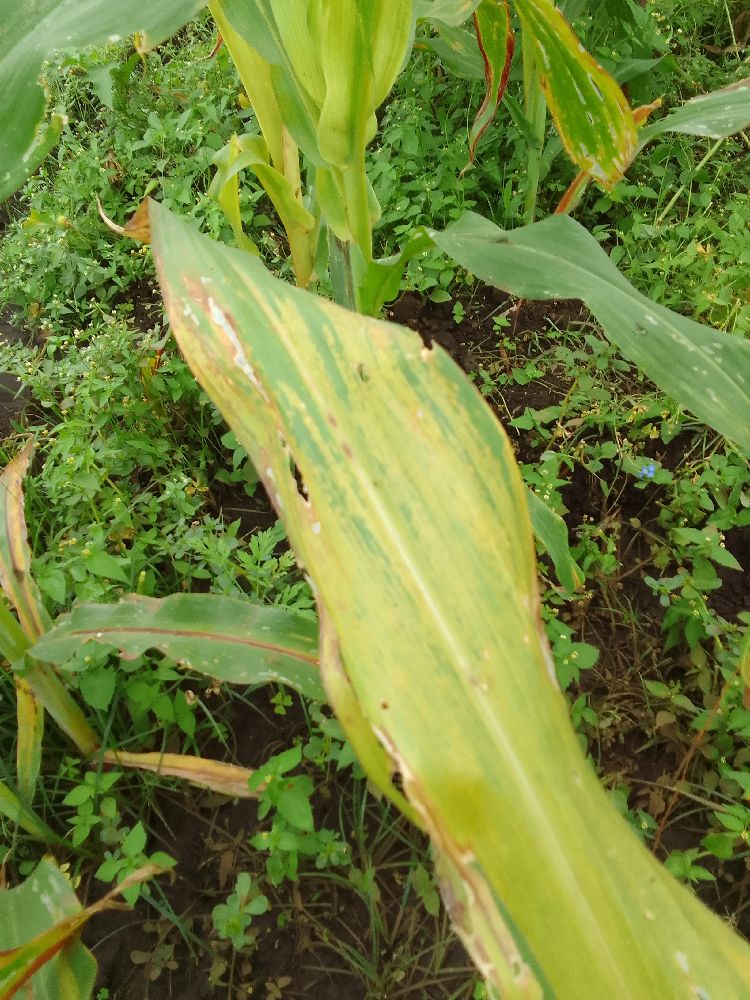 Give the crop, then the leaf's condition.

maize, maize lethal necrosis
